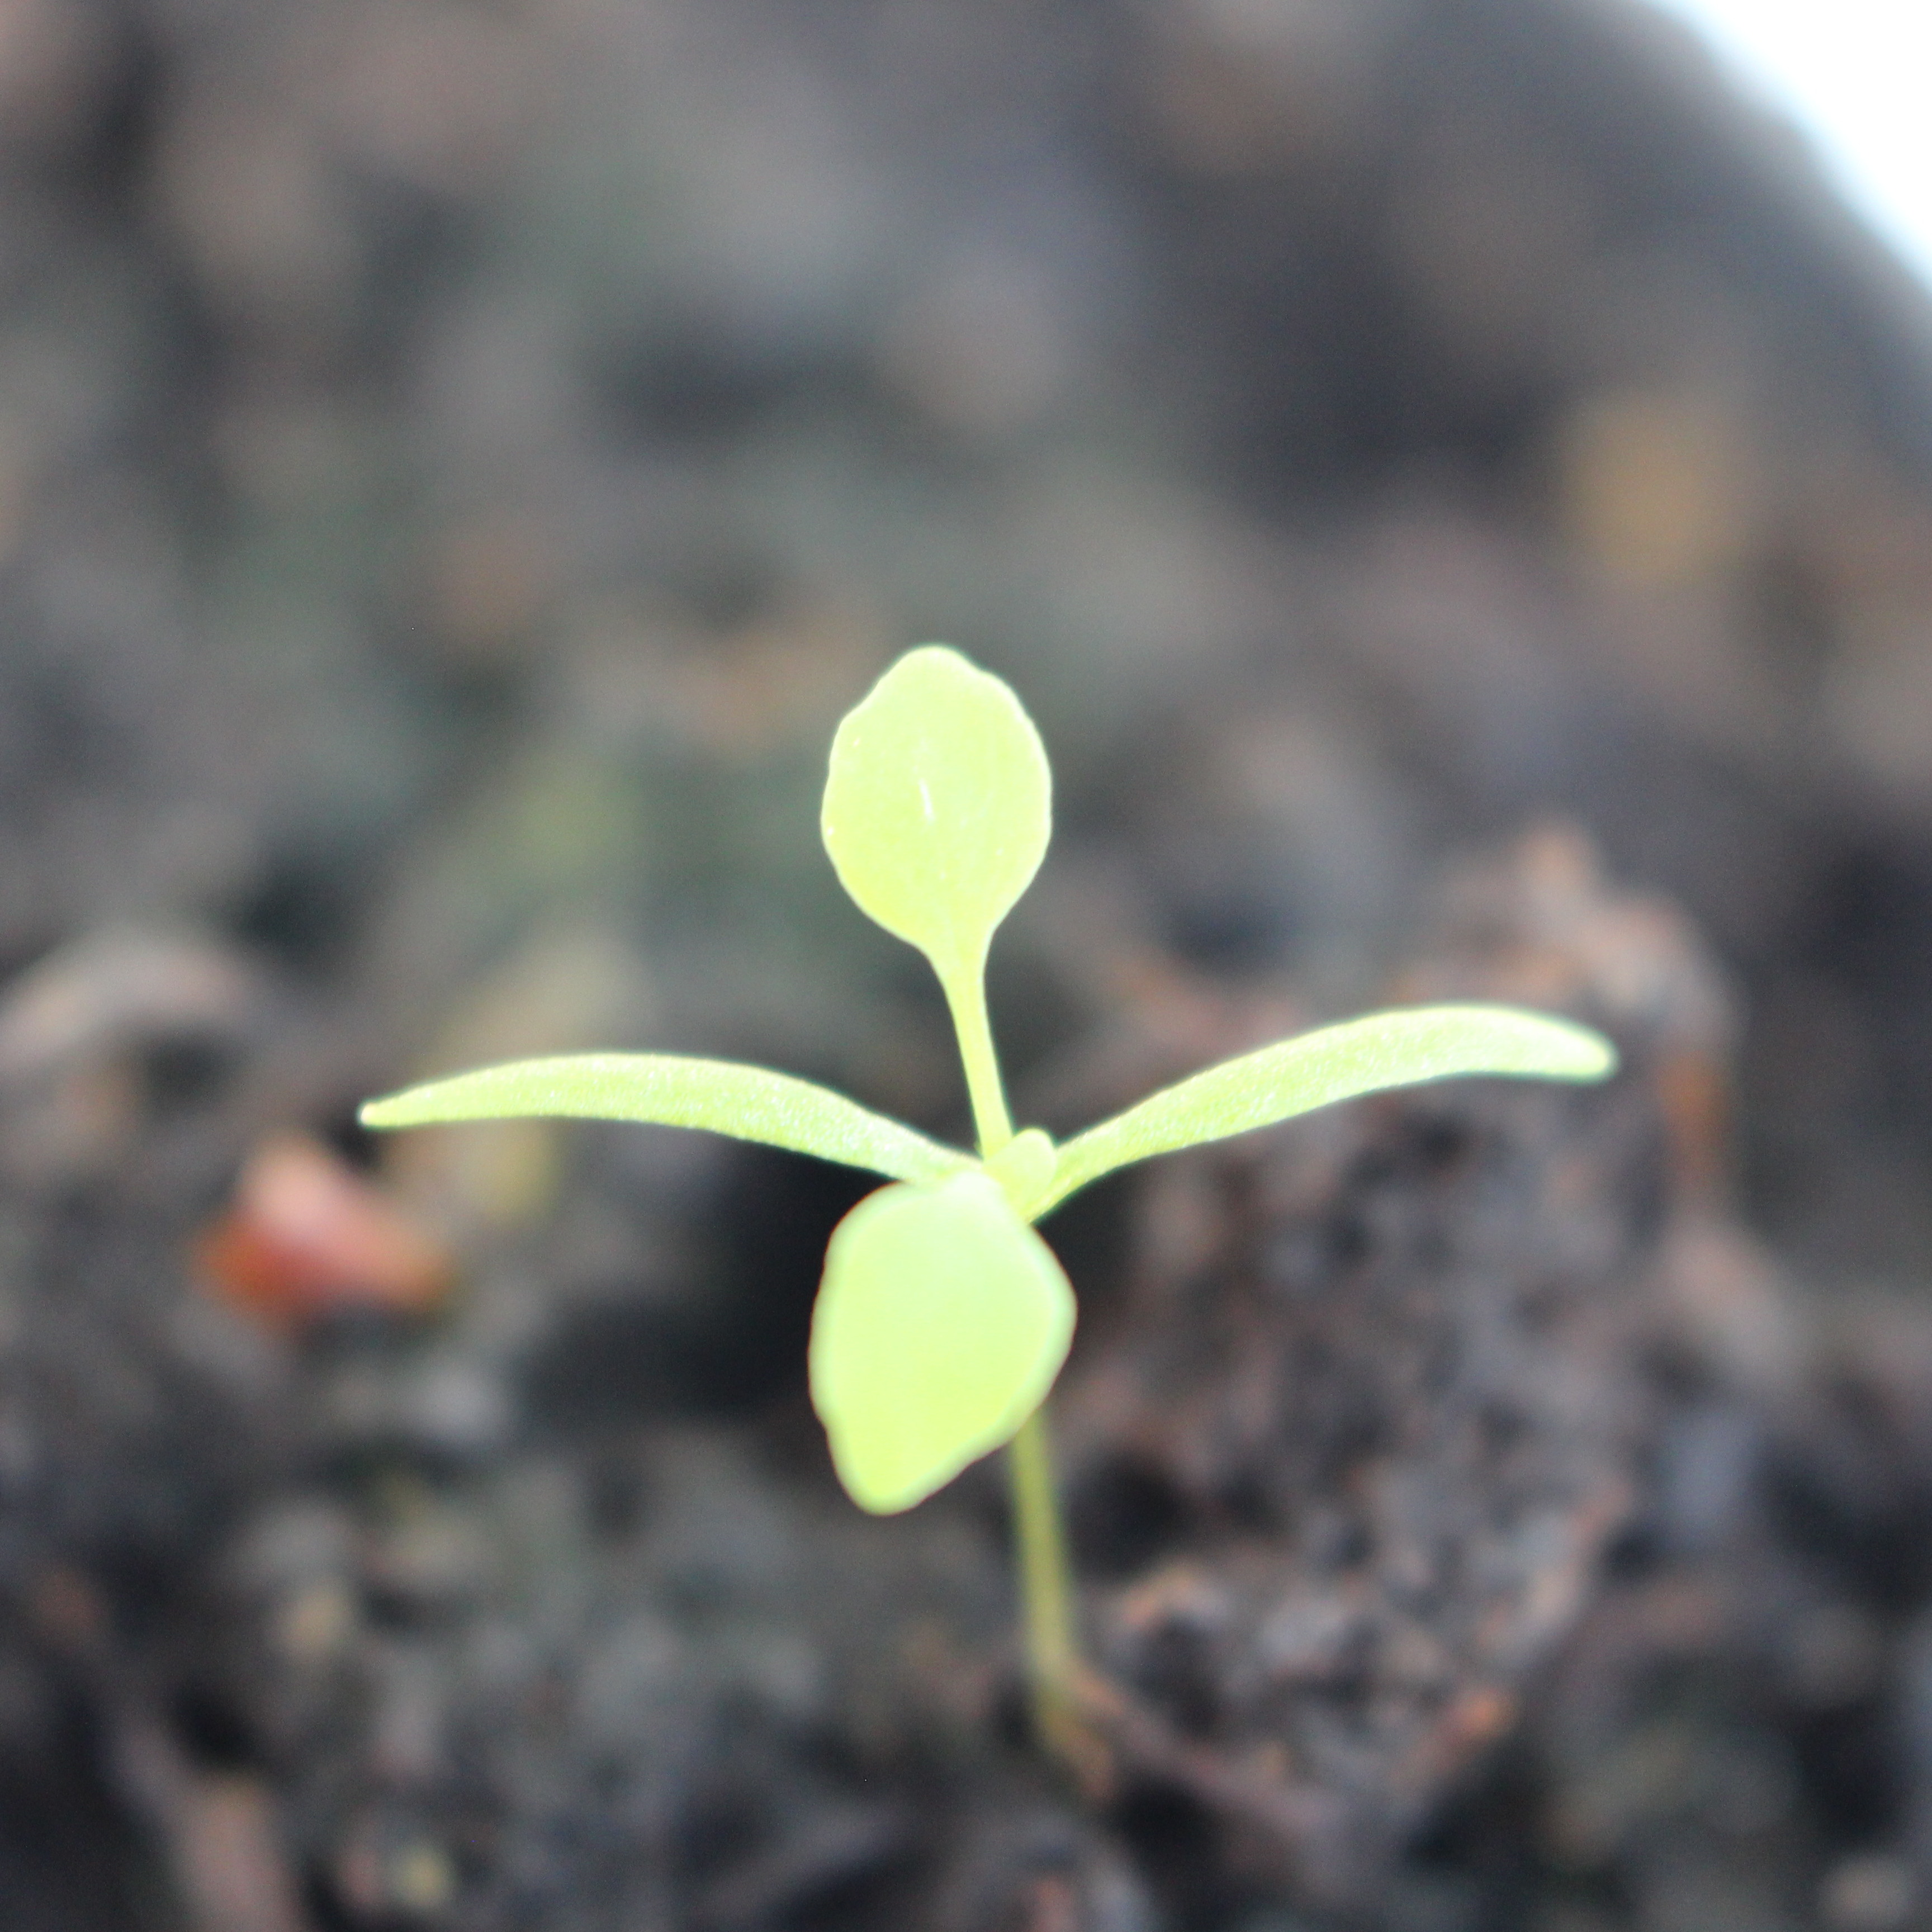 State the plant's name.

Papaver rhoeas
